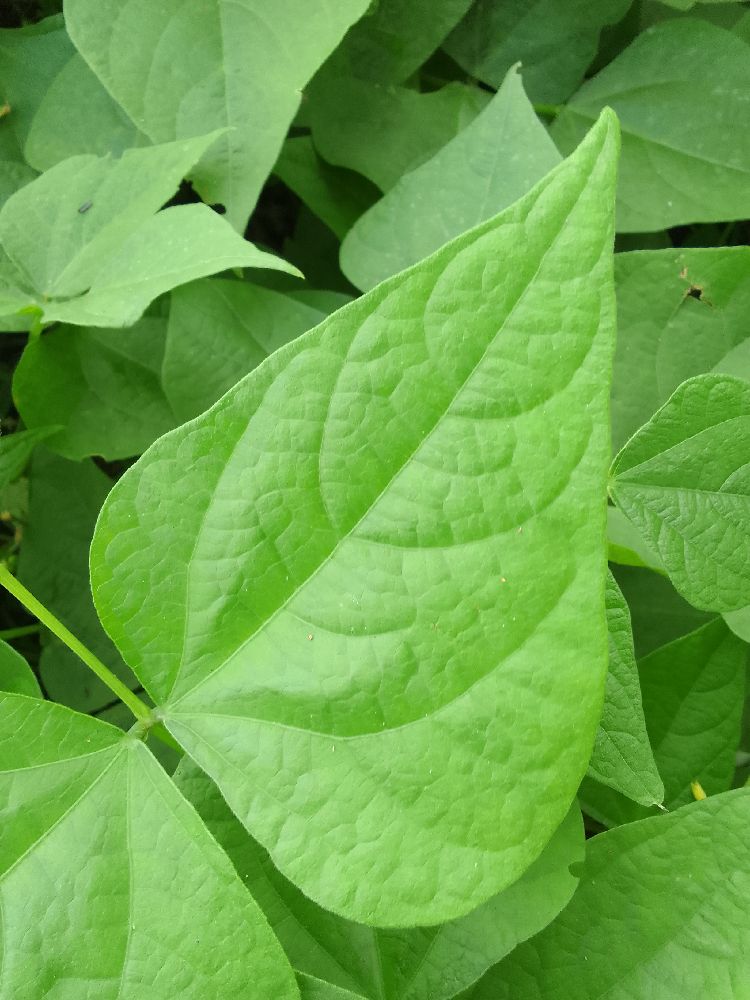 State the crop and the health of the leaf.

common bean, healthy
